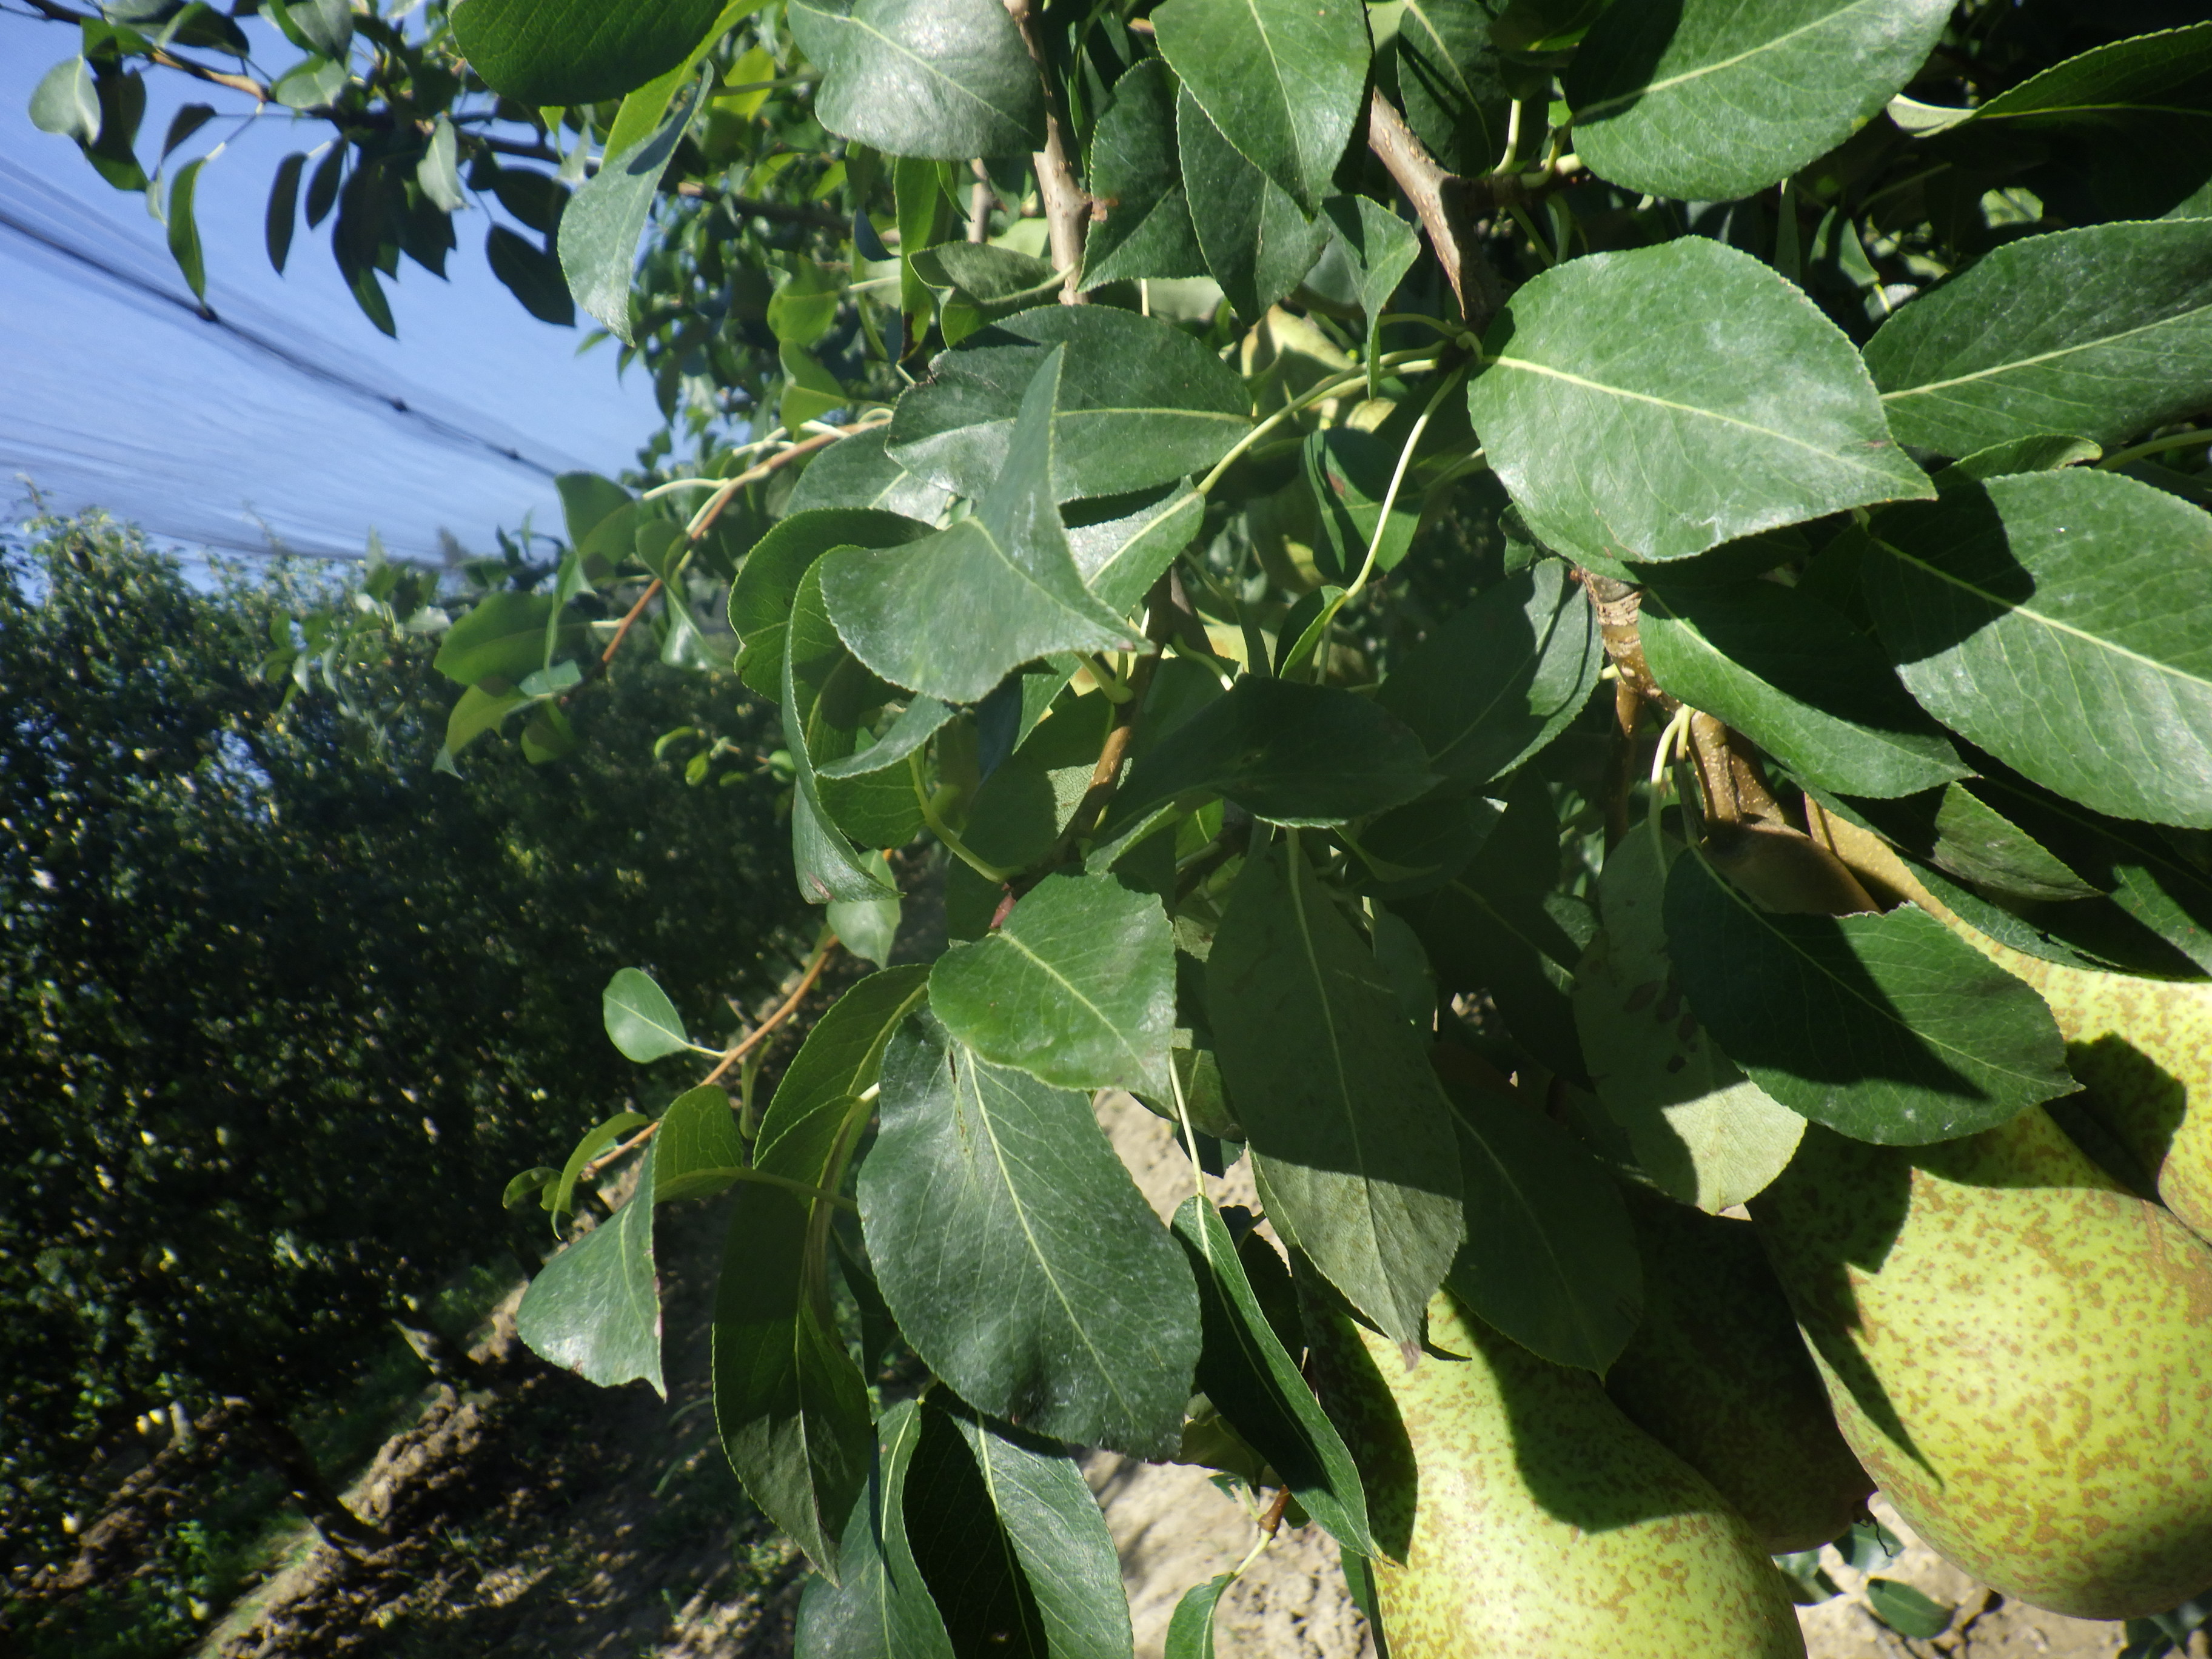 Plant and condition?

pear, chemical damage, mechanical damage
